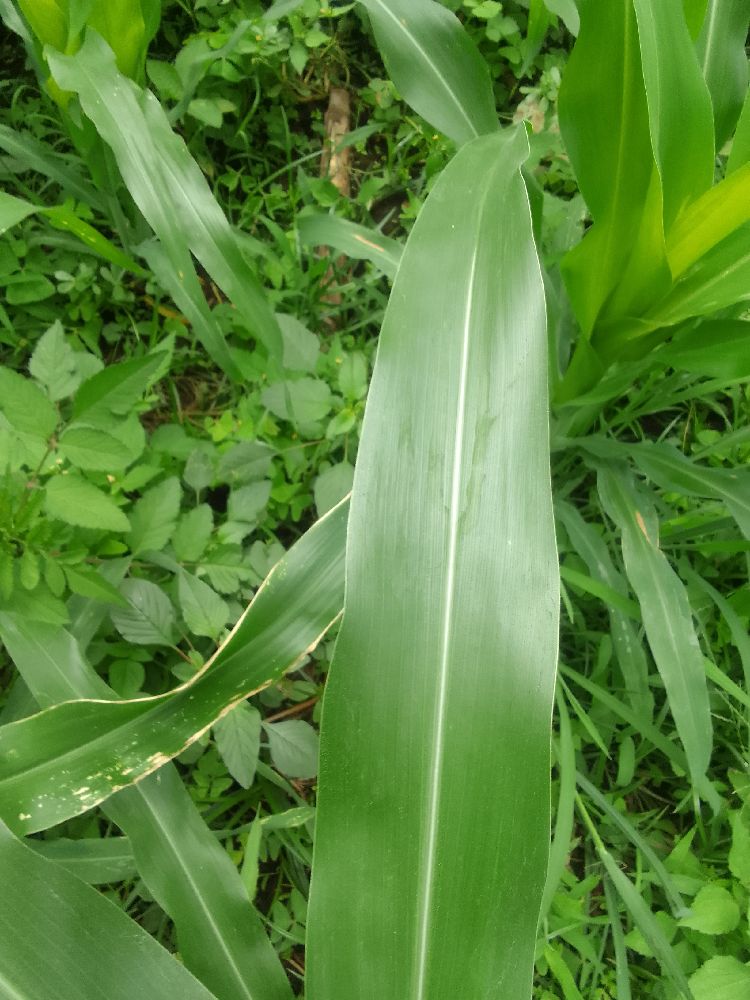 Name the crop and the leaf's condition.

maize, healthy
